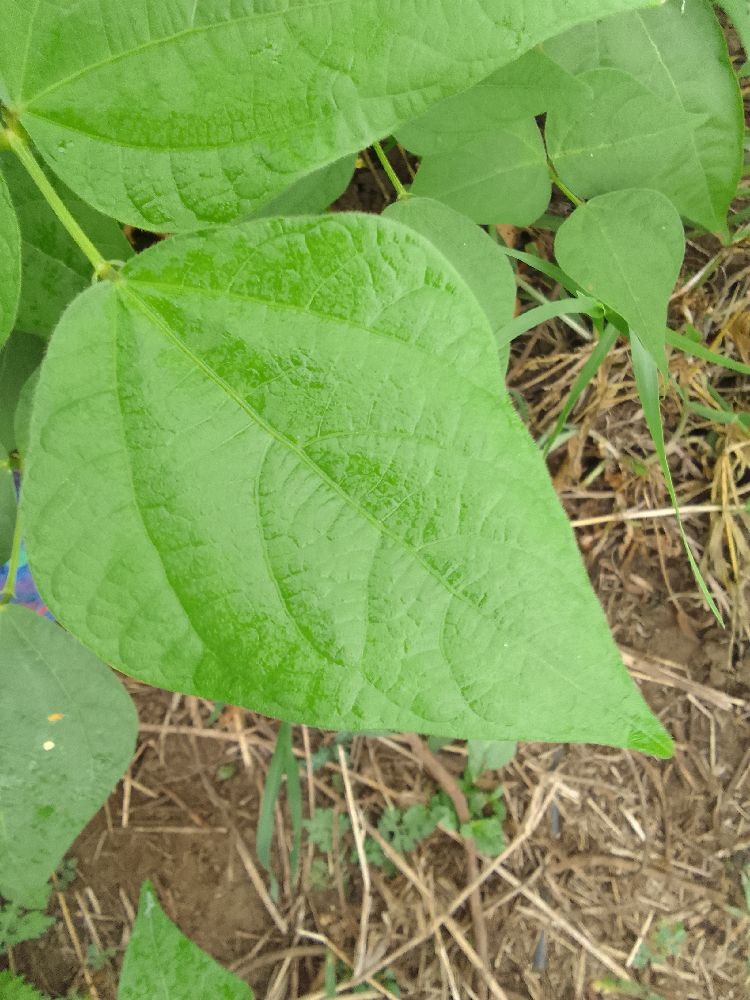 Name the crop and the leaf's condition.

common bean, healthy
